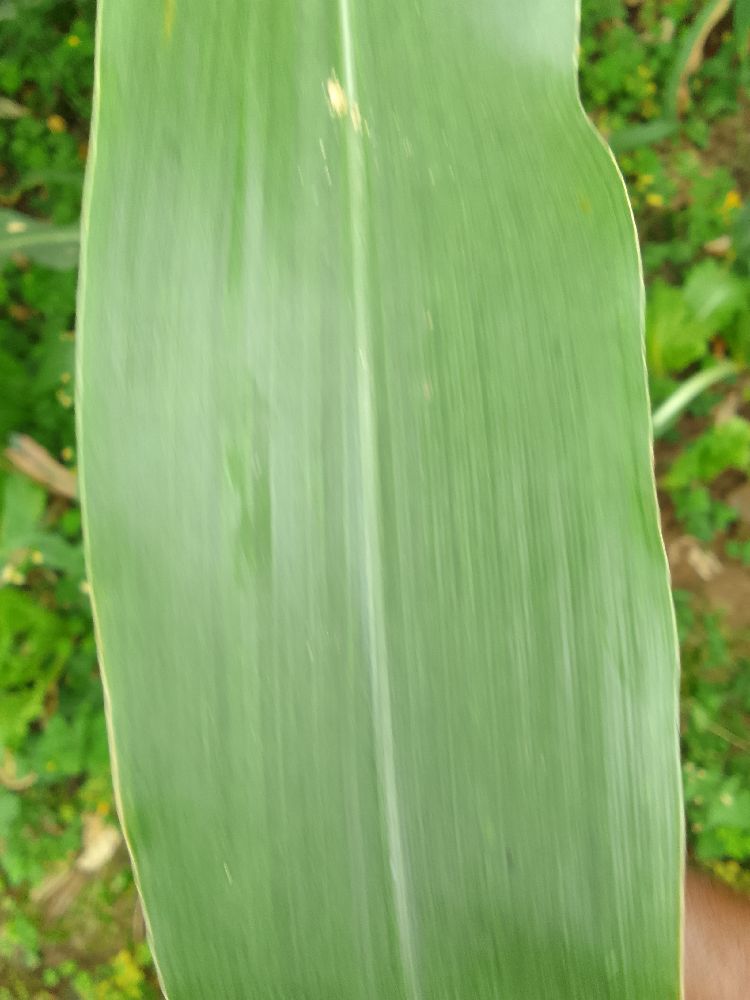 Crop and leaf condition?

maize, healthy
